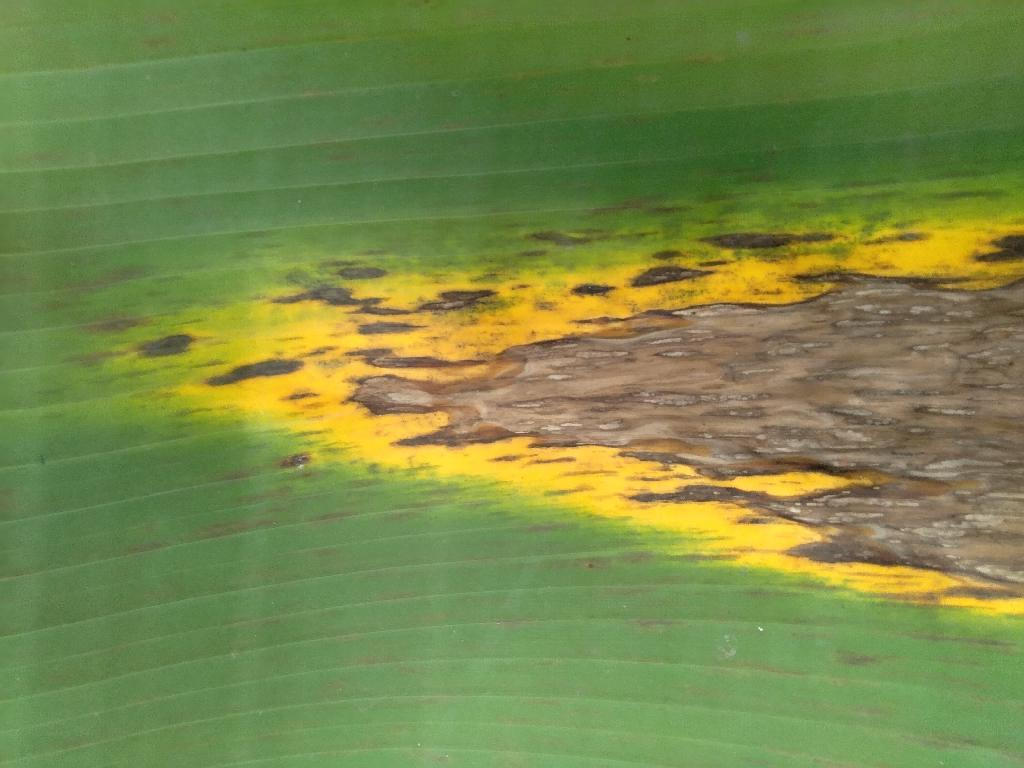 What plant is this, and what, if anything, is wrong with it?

banana, black sigatoka
